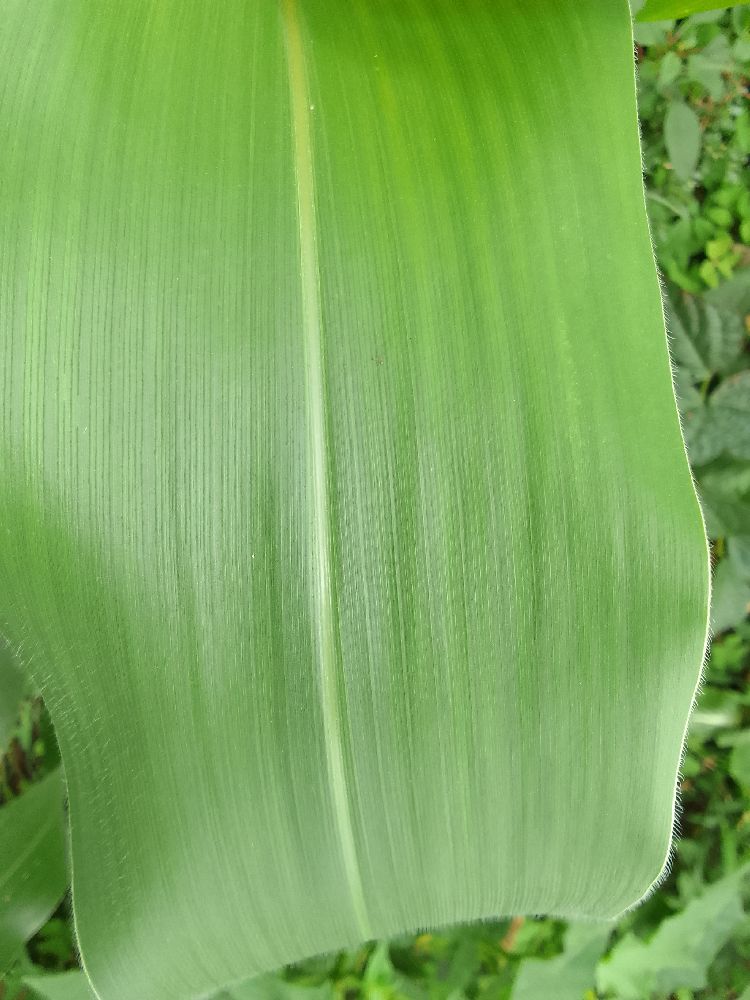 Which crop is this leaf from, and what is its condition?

maize, healthy
